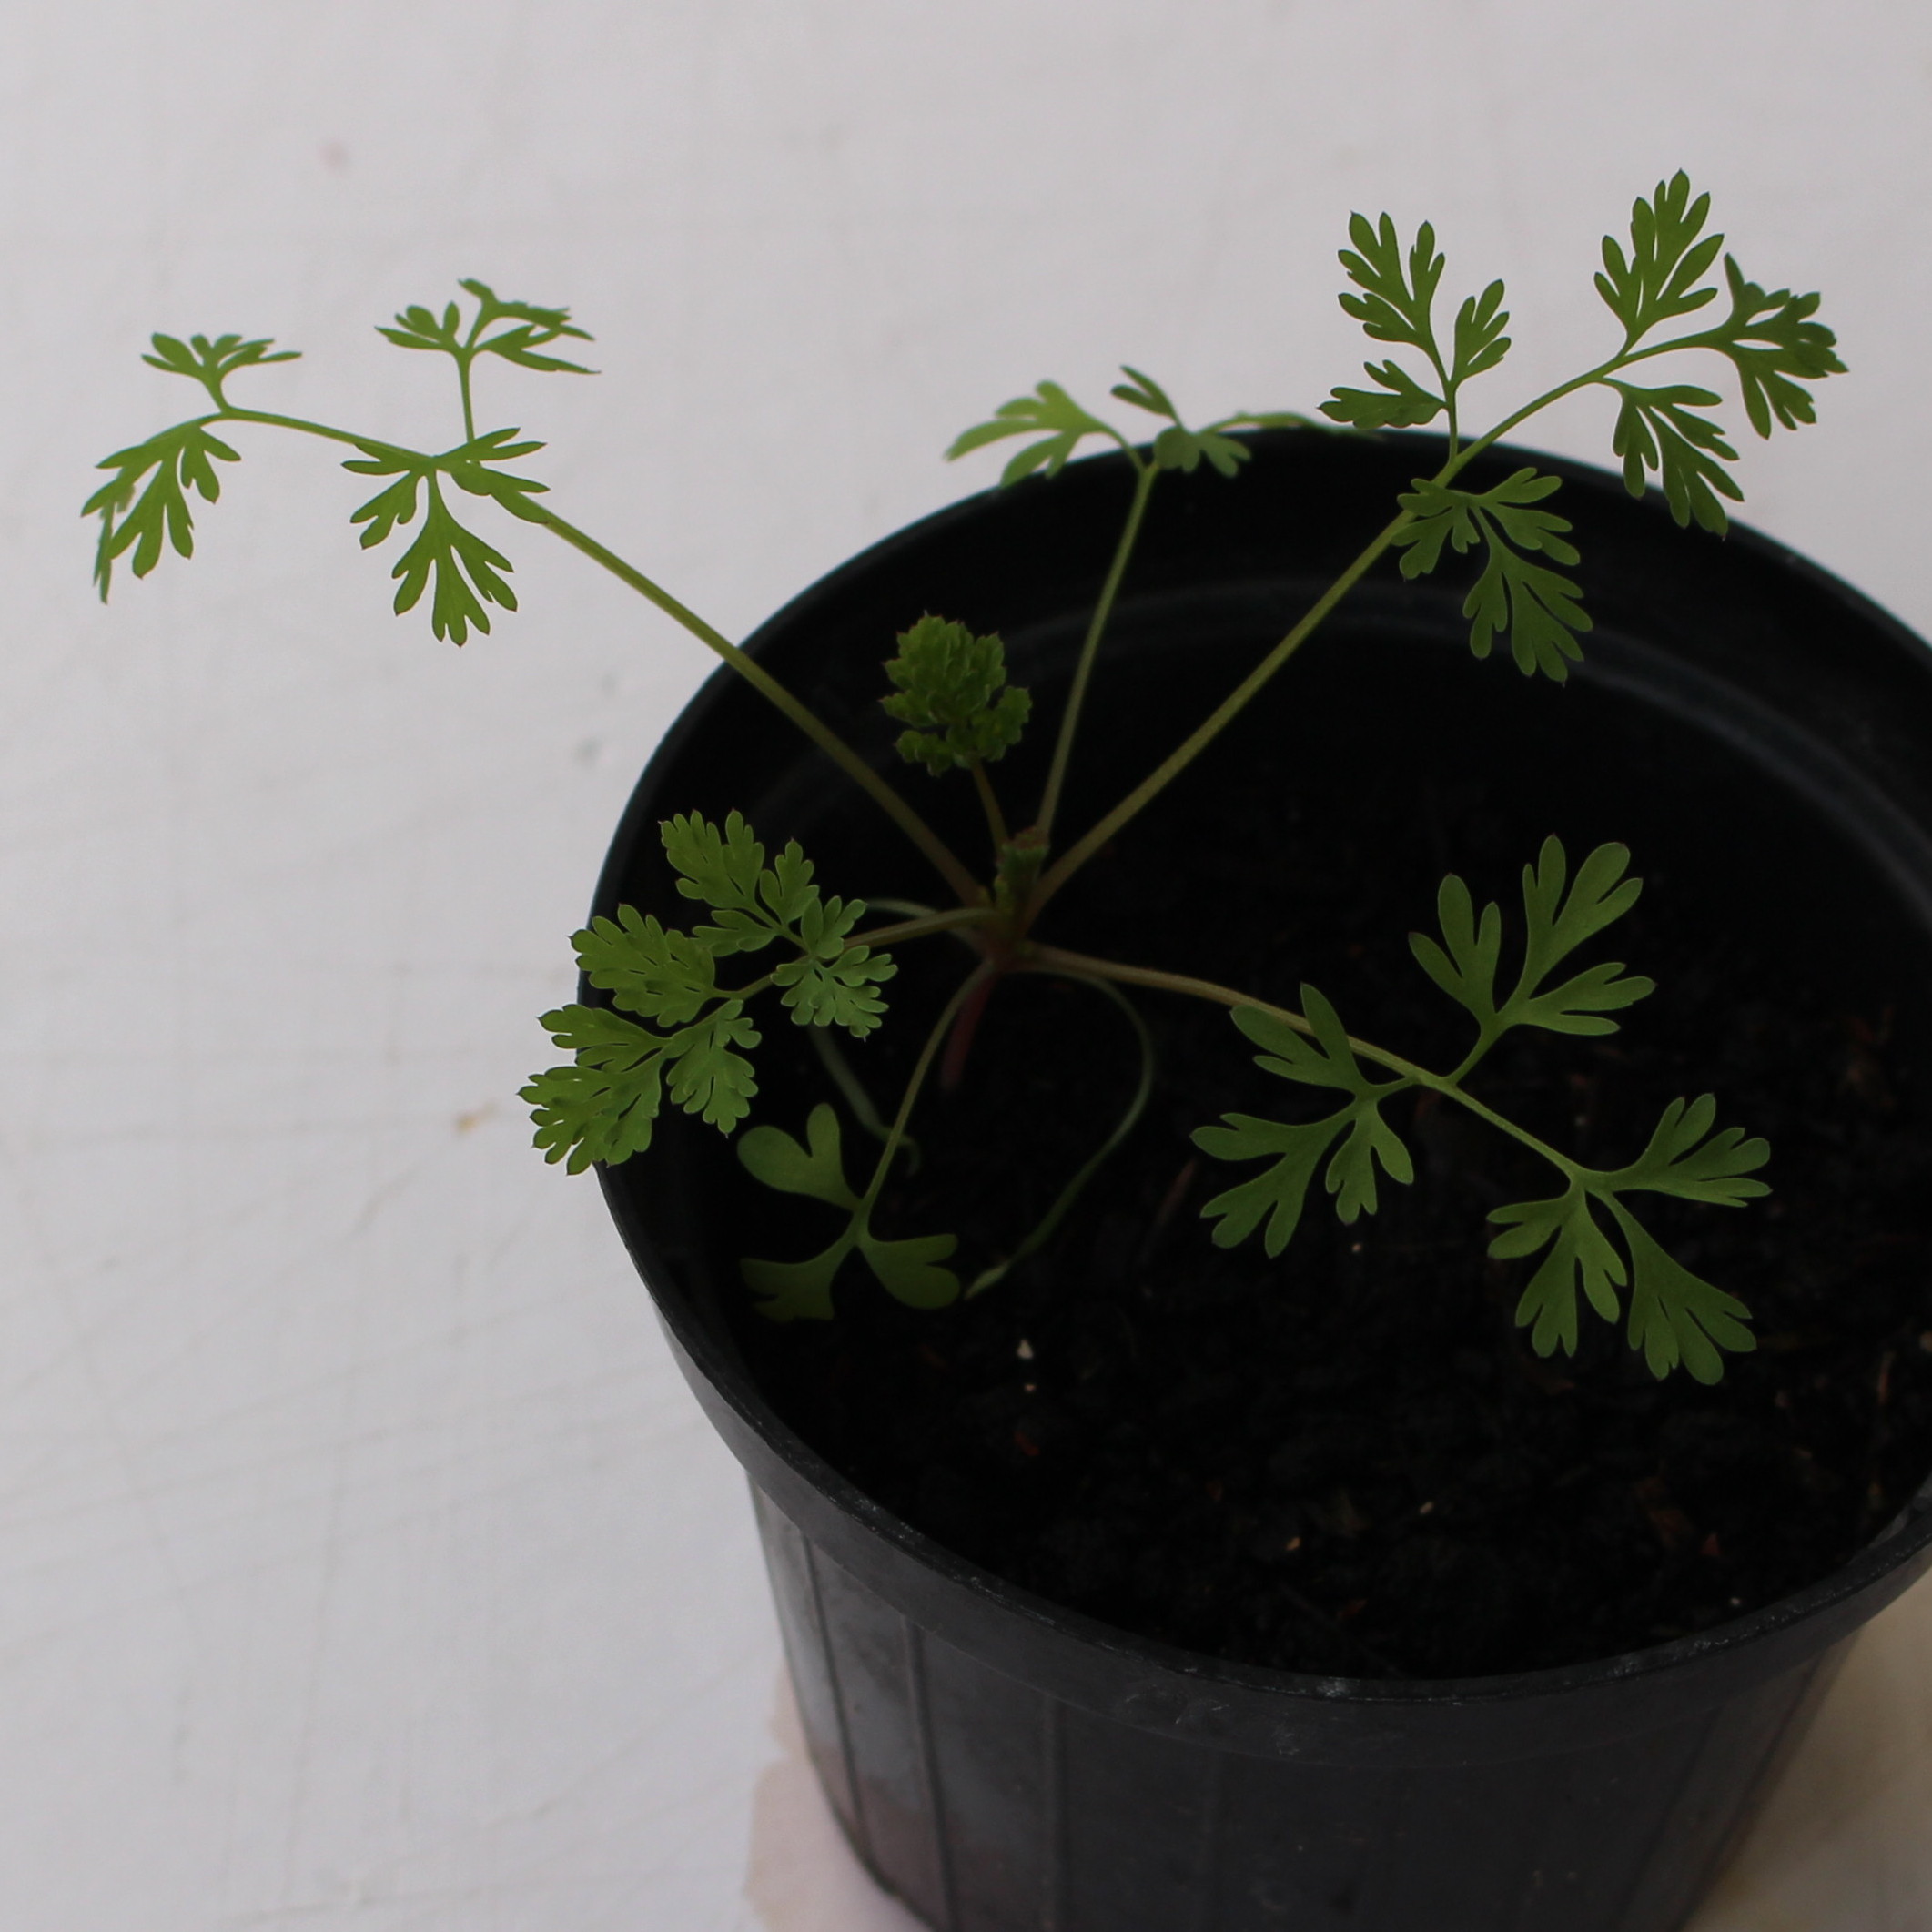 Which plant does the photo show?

Fumaria officinalis
